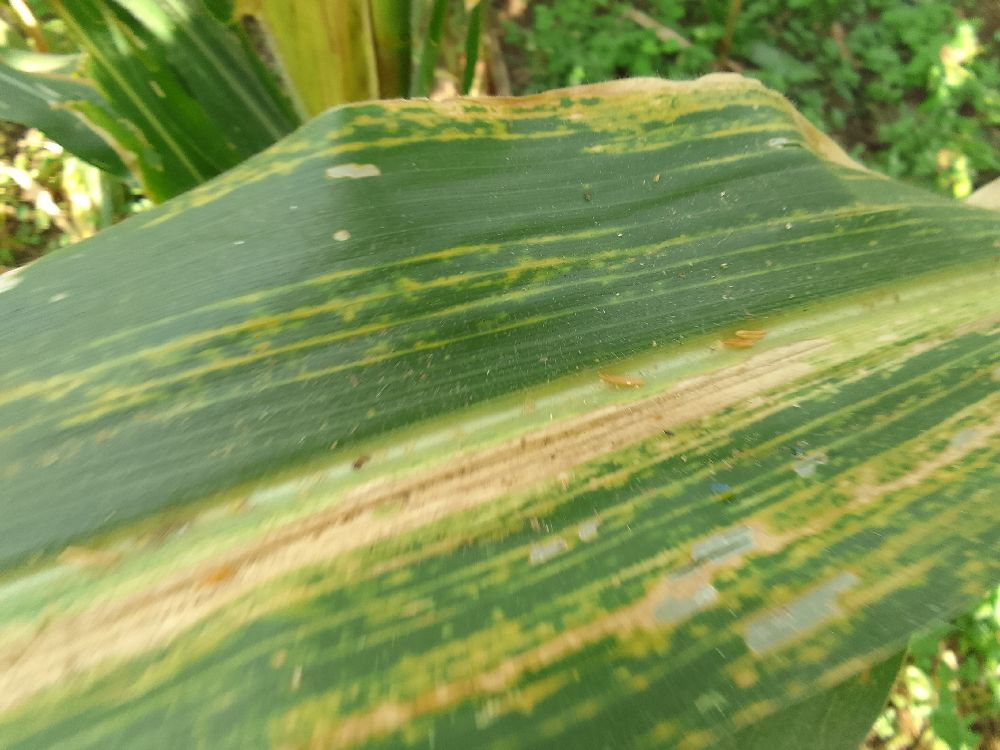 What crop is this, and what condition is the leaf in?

maize, maize lethal necrosis
